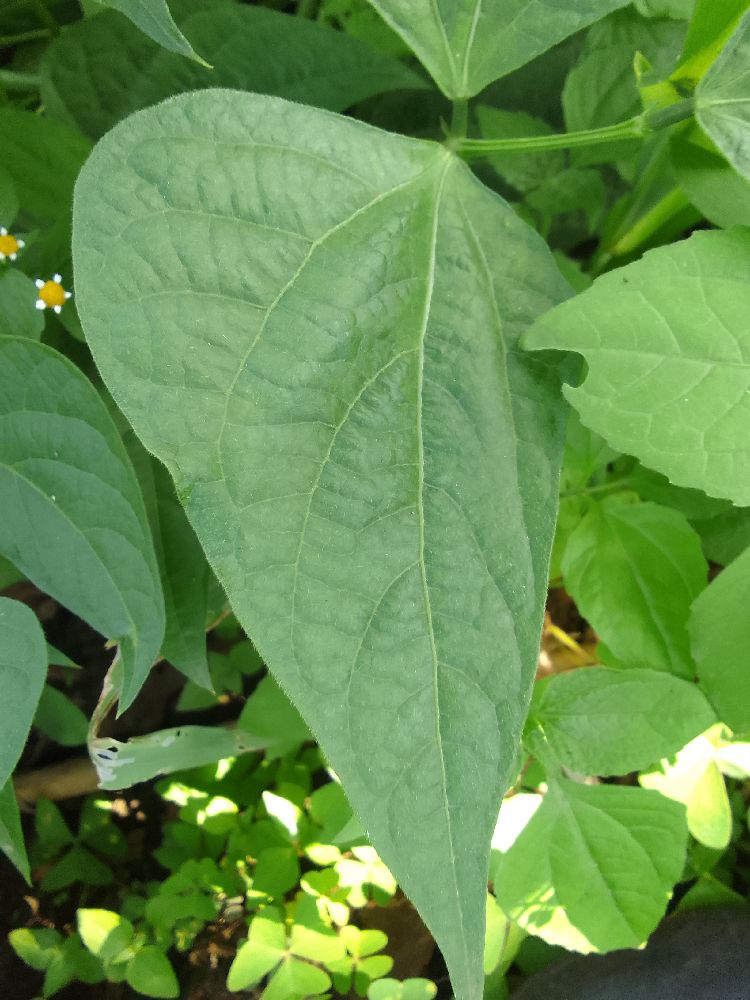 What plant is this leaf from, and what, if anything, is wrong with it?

common bean, healthy
